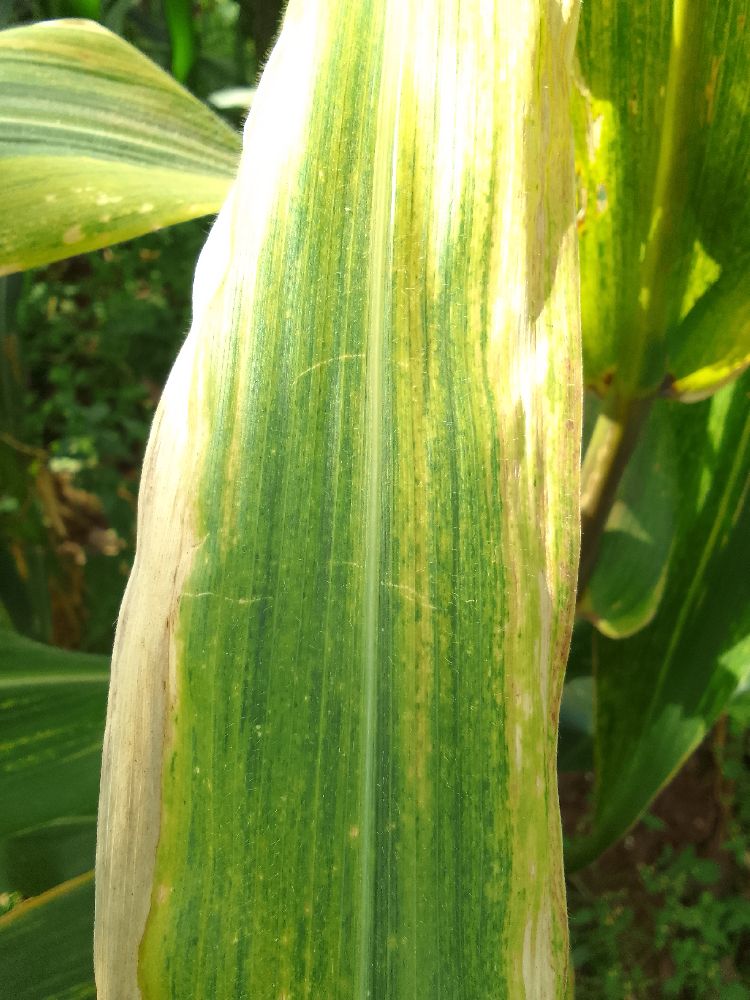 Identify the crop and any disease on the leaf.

maize, maize lethal necrosis
